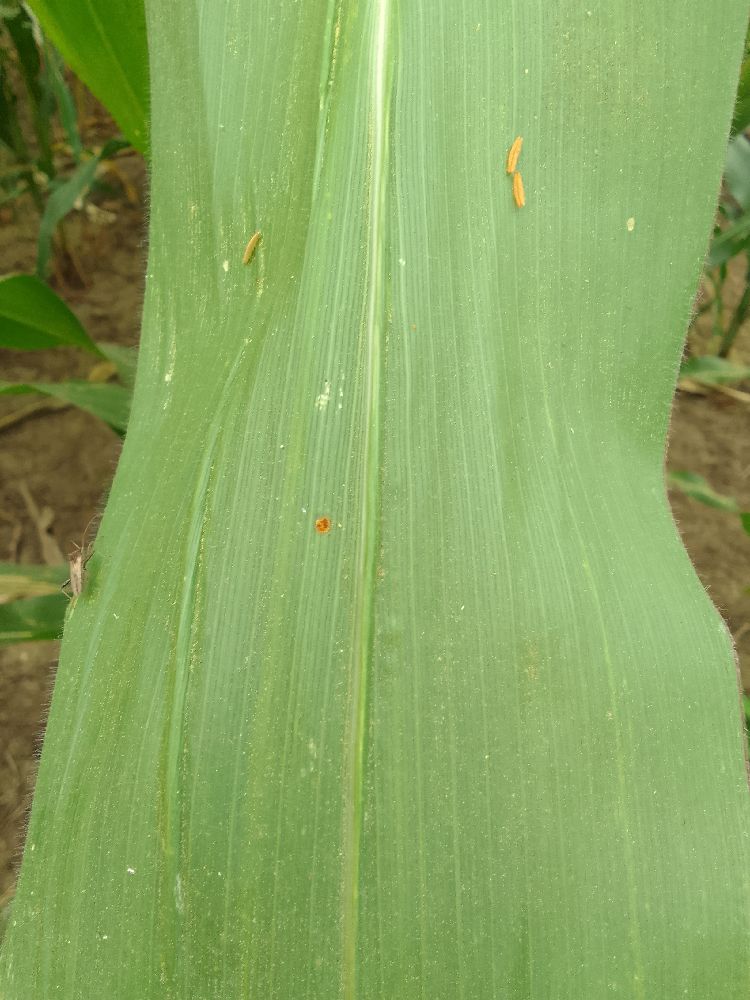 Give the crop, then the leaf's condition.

maize, healthy
